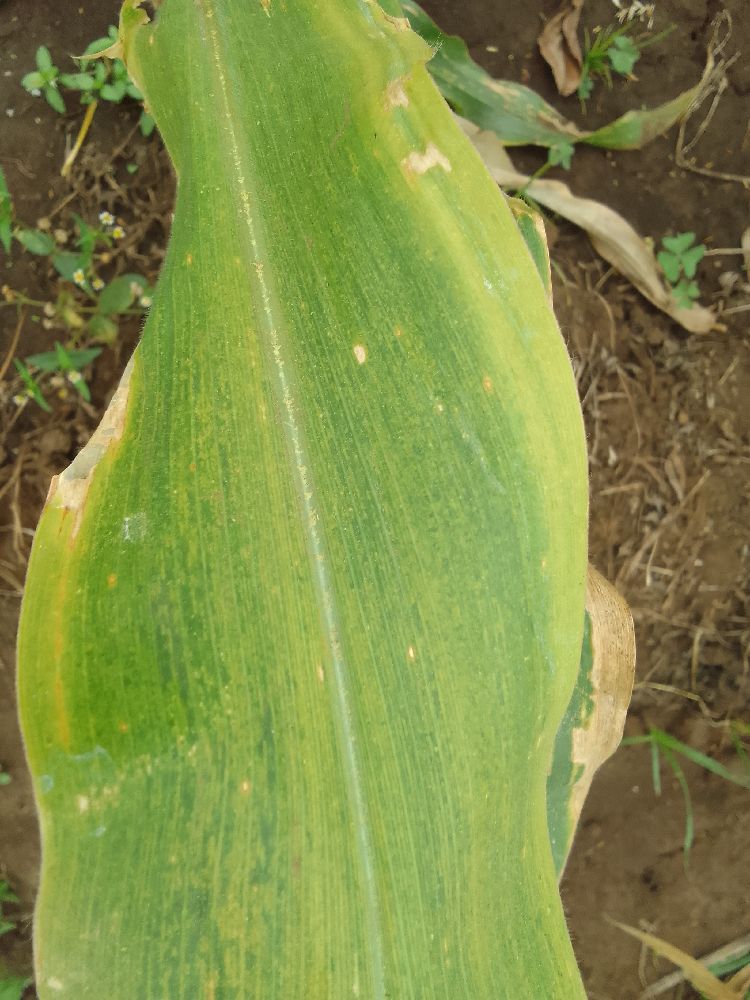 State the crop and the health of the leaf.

maize, maize lethal necrosis
